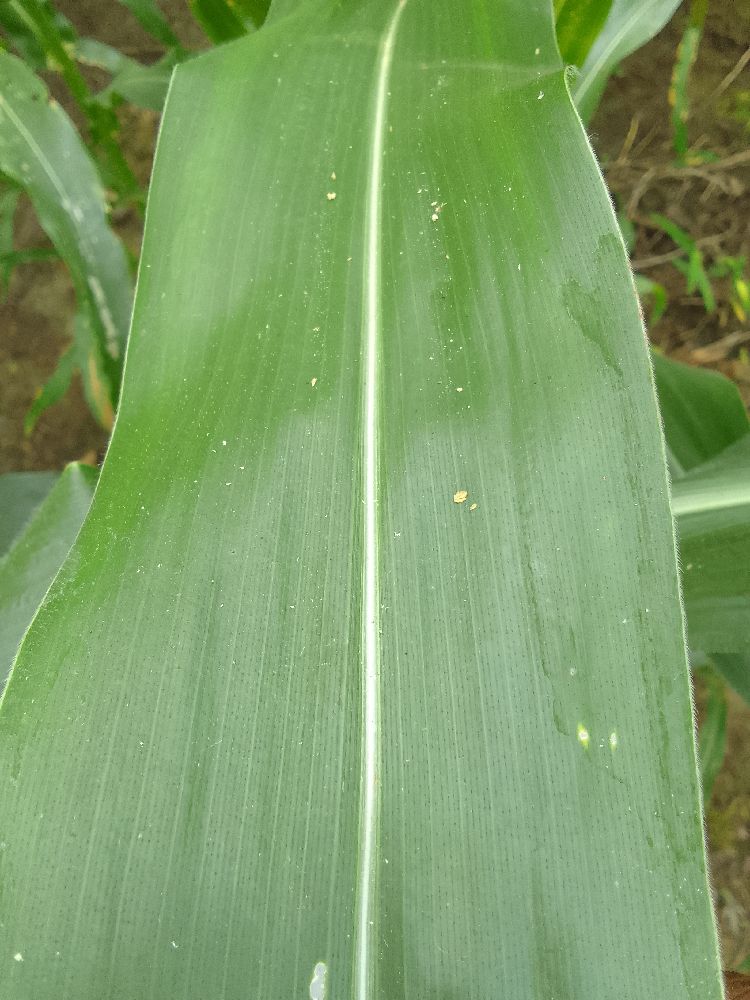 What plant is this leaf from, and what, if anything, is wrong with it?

maize, healthy
